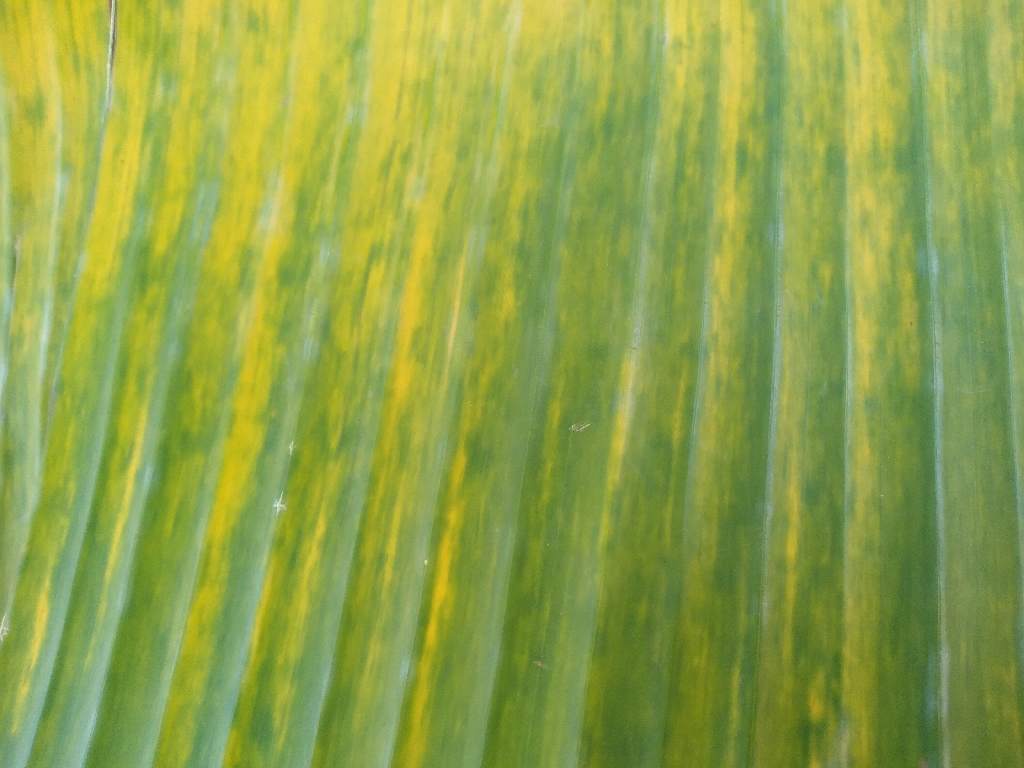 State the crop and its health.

banana, fusarium wilt race 1
